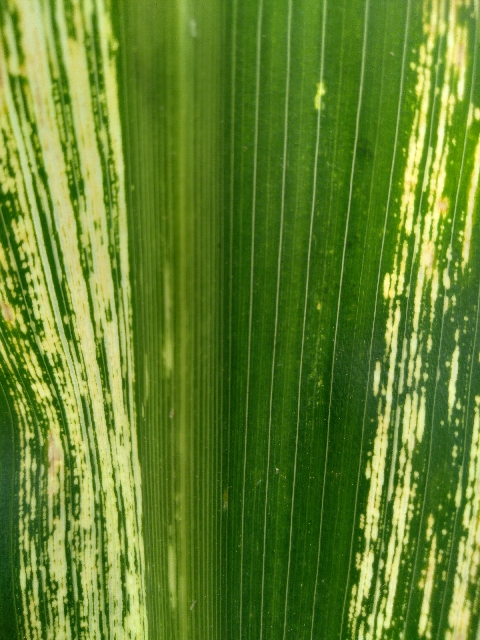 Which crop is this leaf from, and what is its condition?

maize, maize streak virus
